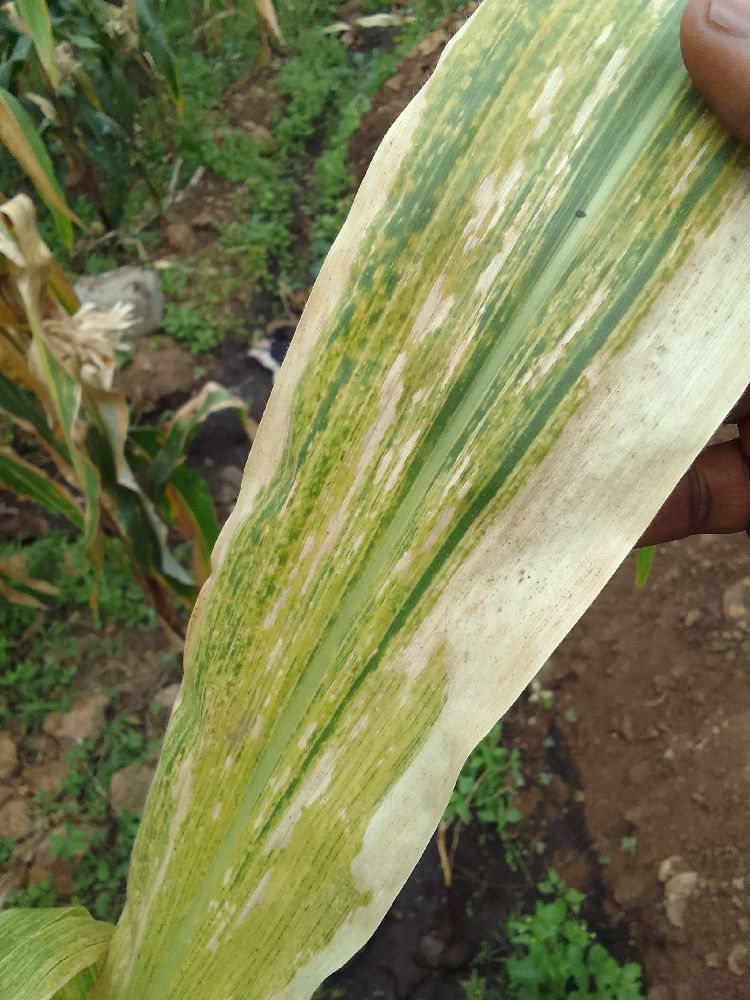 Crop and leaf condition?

maize, maize lethal necrosis
